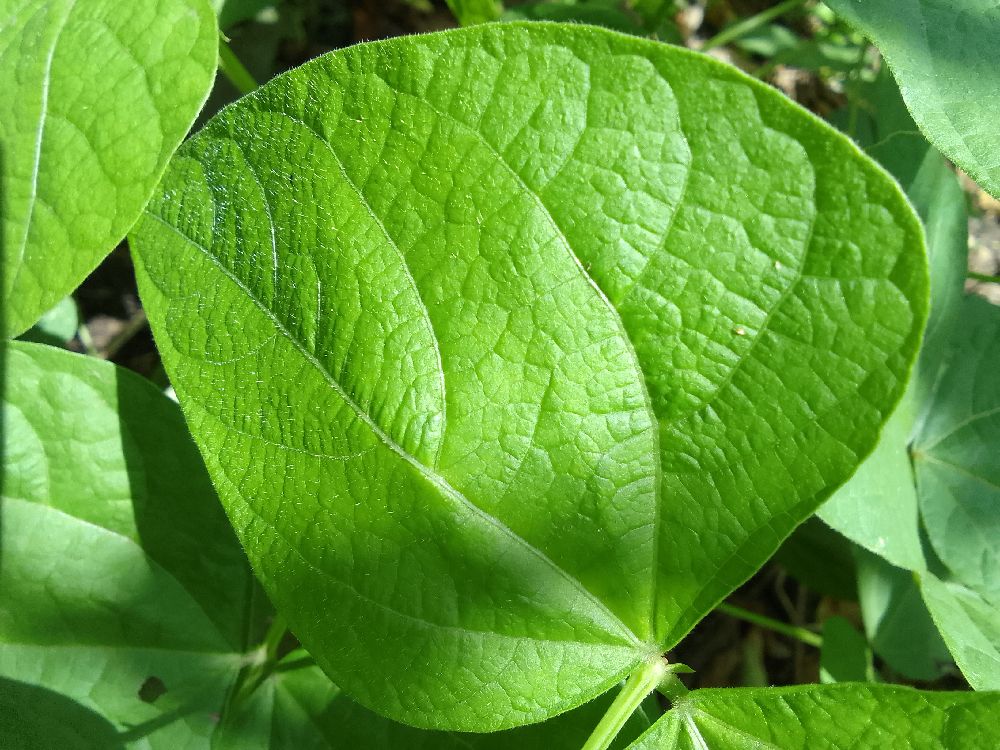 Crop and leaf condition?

common bean, healthy
